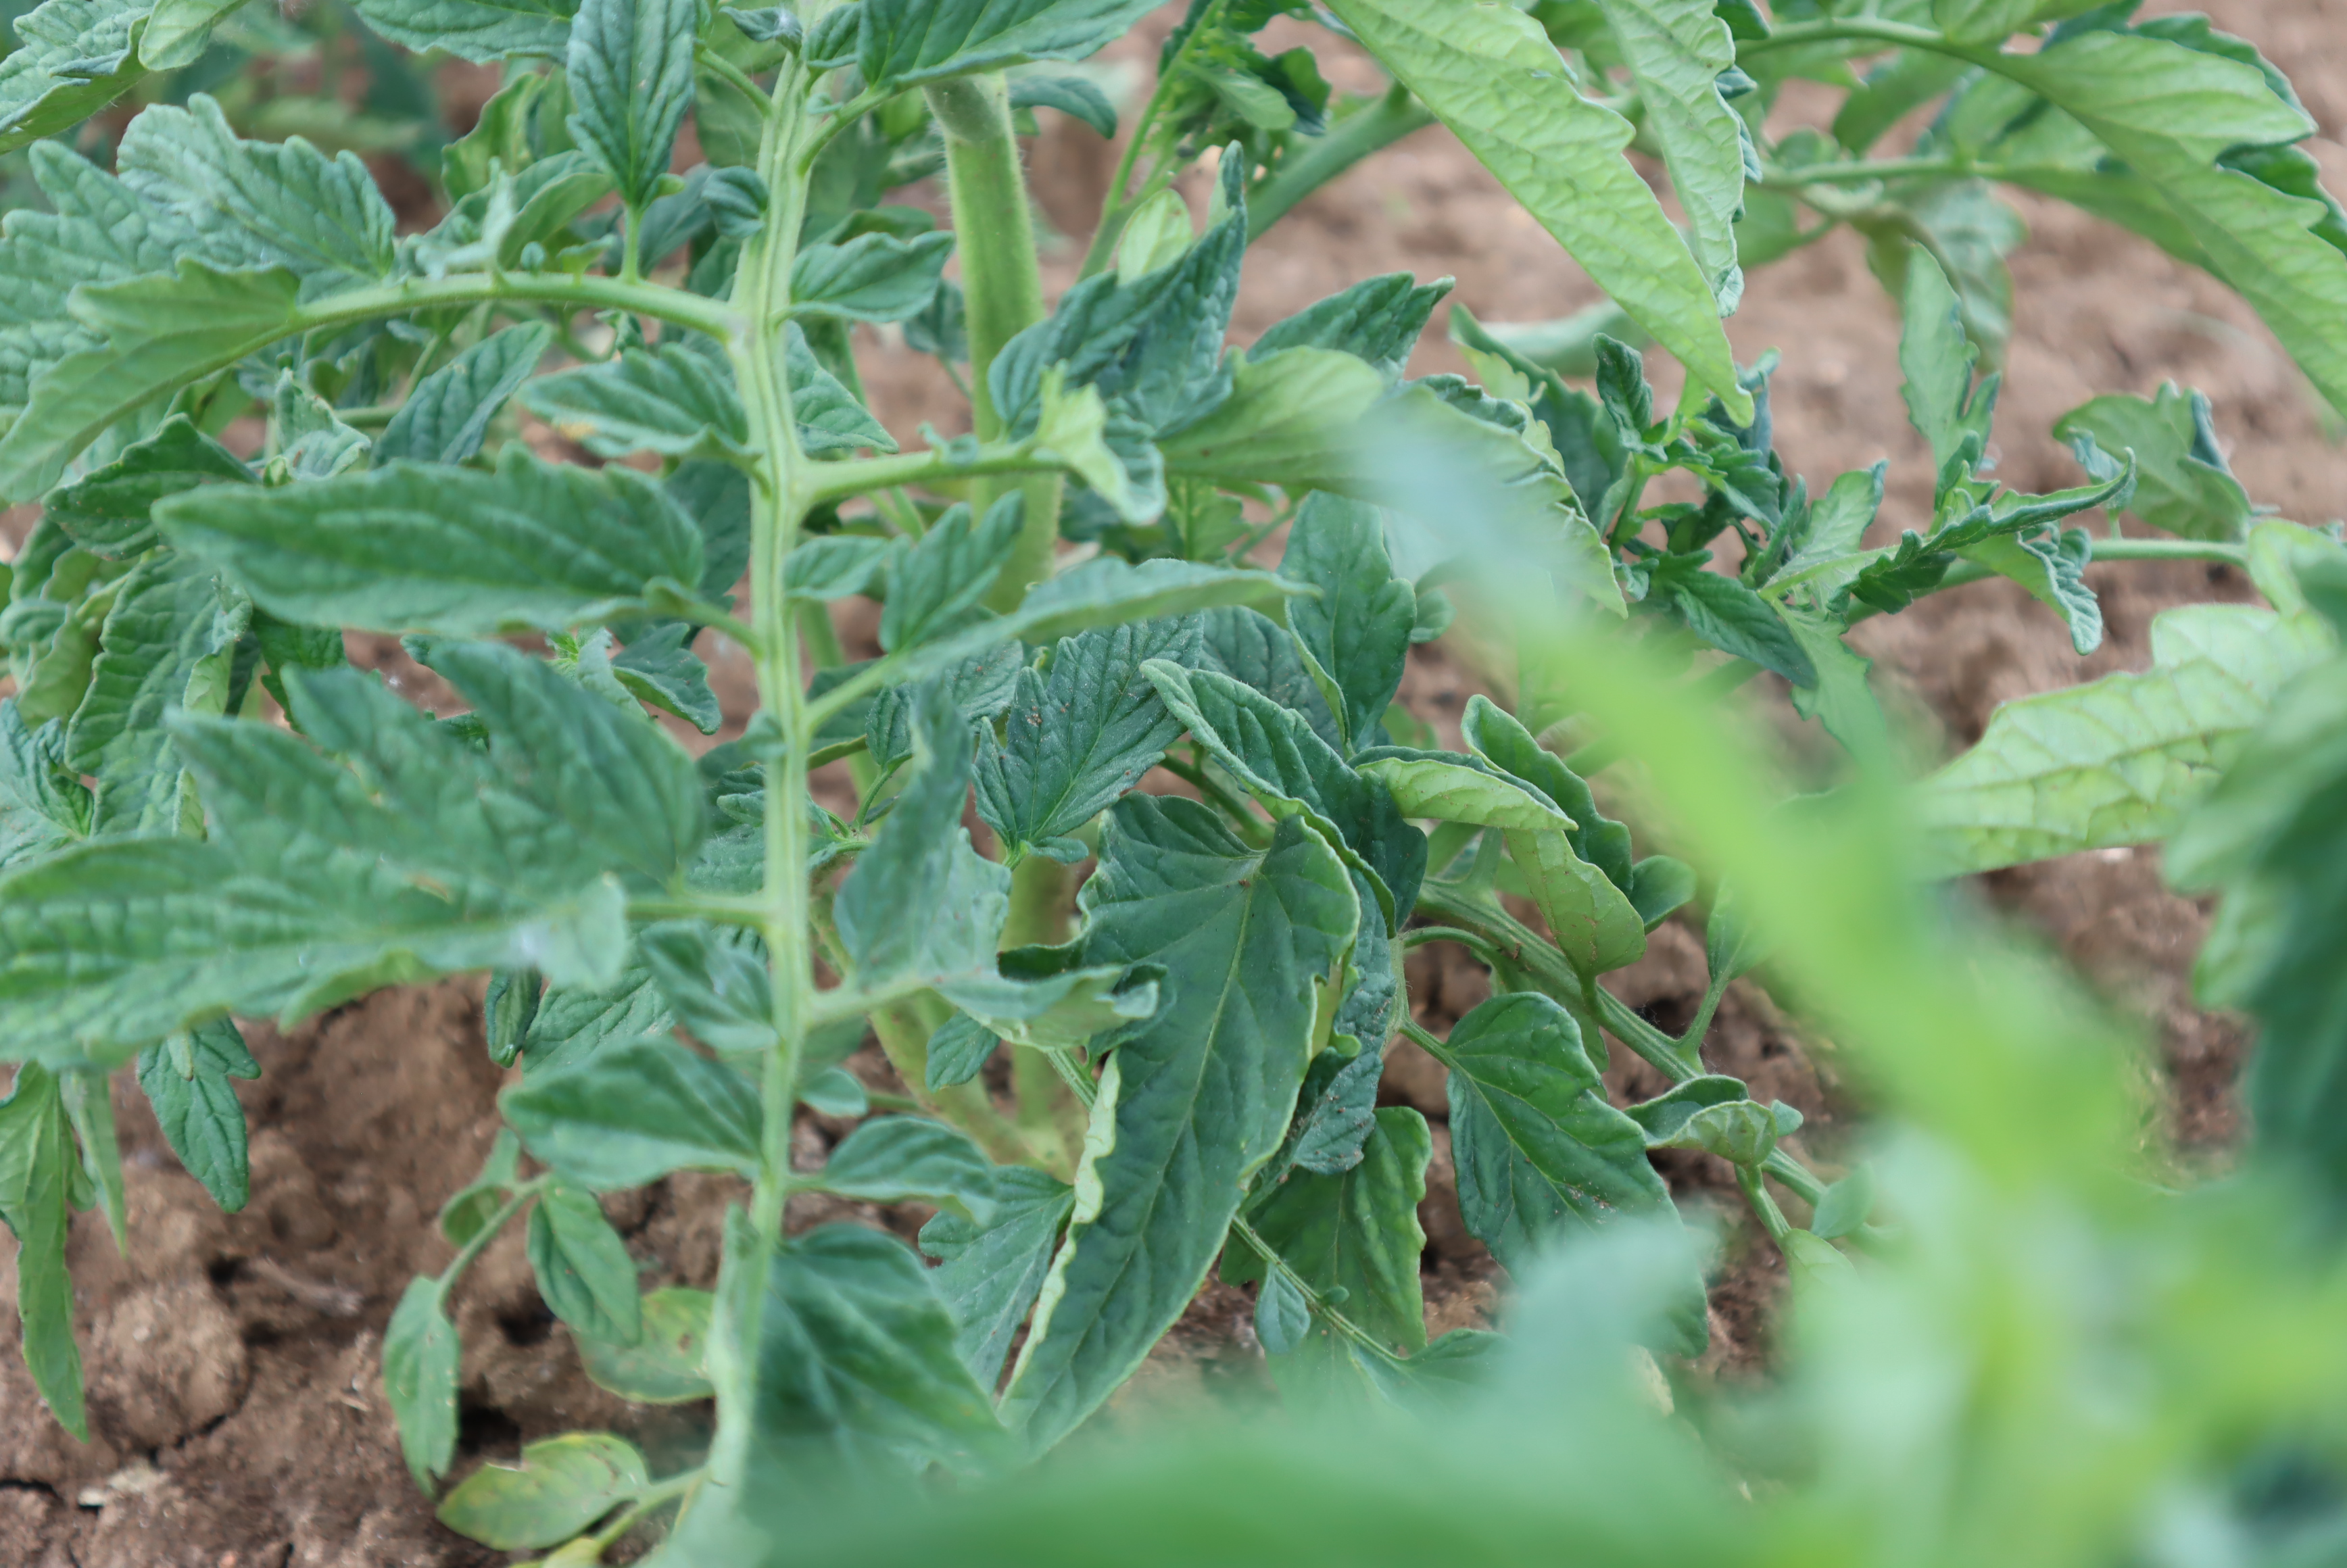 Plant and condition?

tomato, healthy
